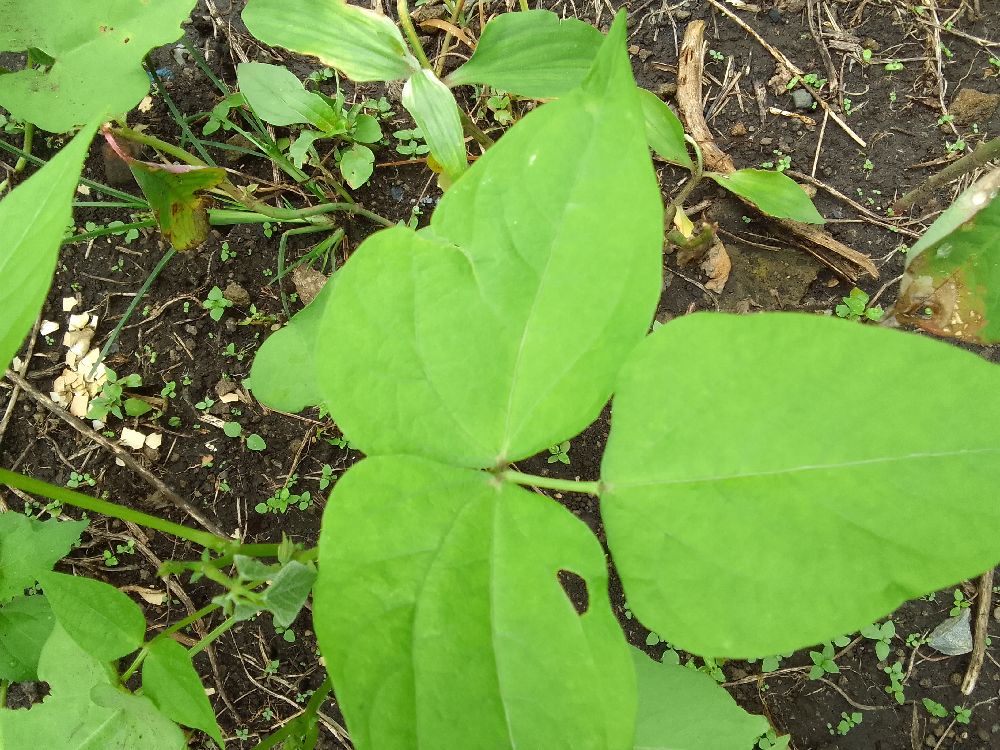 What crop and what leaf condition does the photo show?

common bean, healthy
